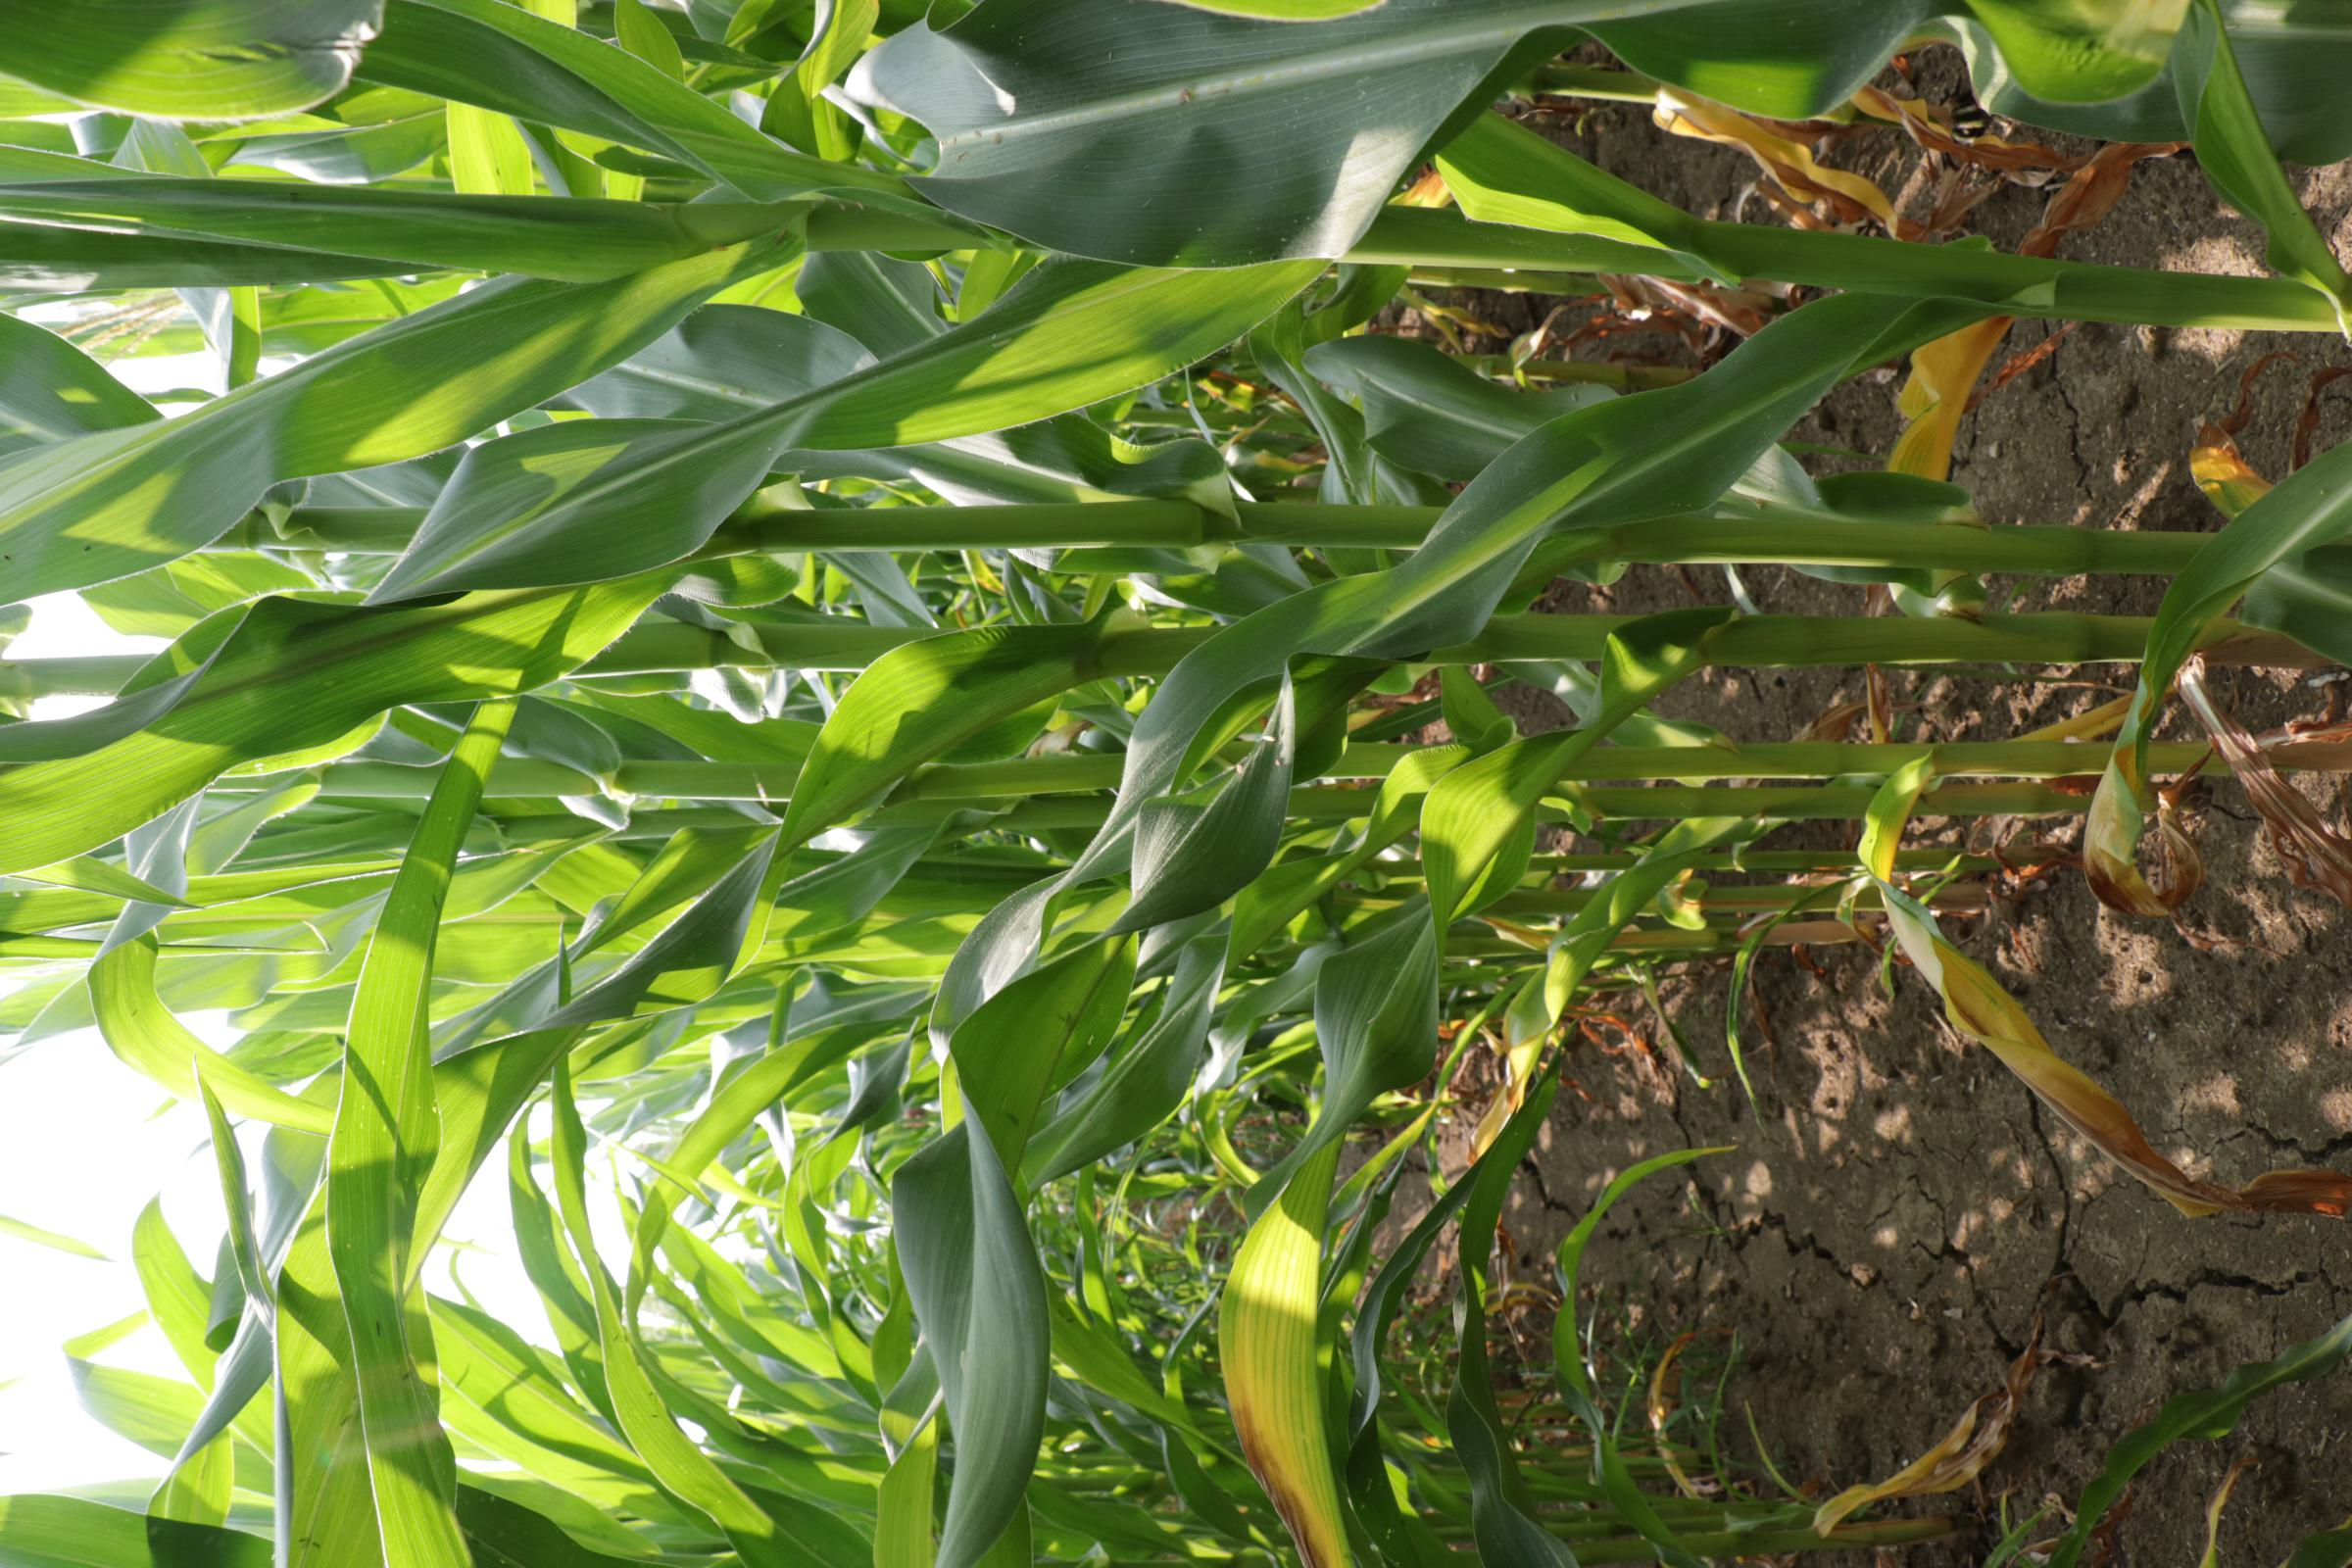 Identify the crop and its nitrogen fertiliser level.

maize, full nitrogen fertilisation
